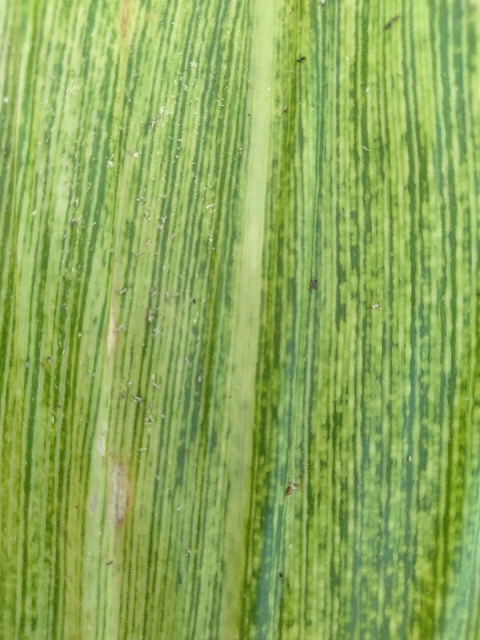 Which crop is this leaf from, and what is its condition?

maize, maize streak virus
